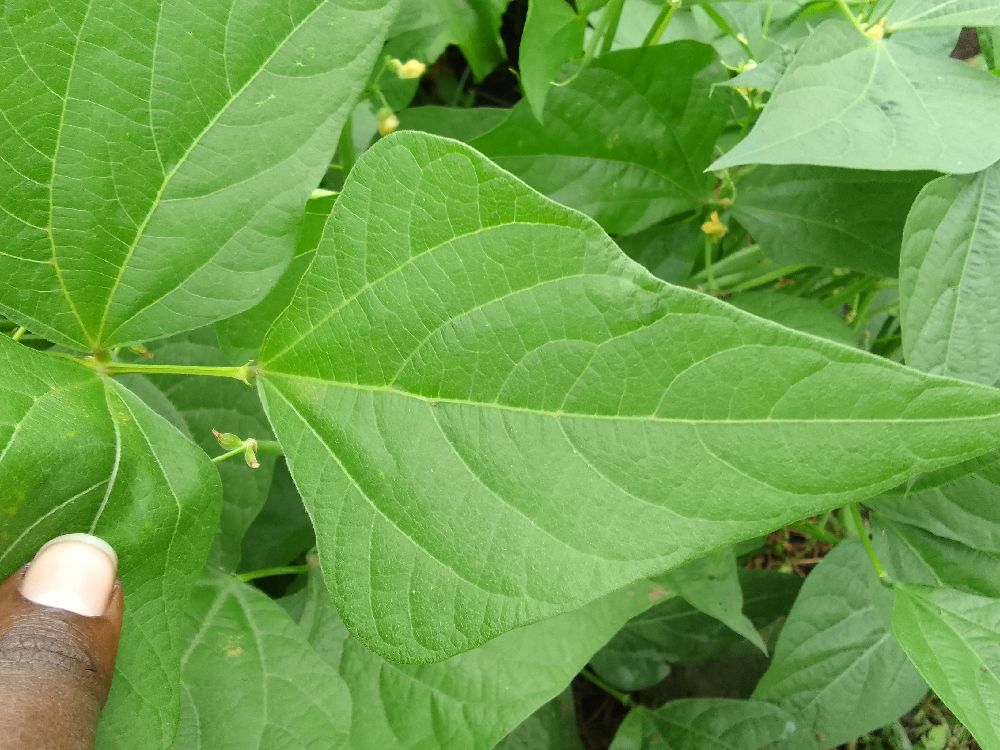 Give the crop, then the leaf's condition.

common bean, healthy
